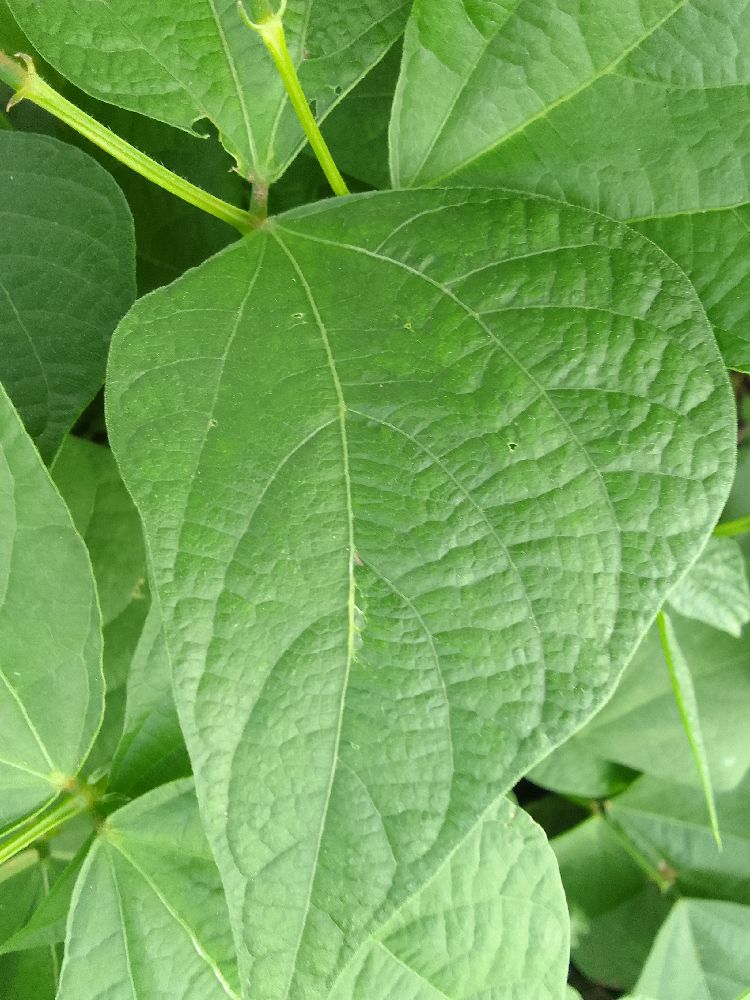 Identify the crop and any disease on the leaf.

common bean, healthy
